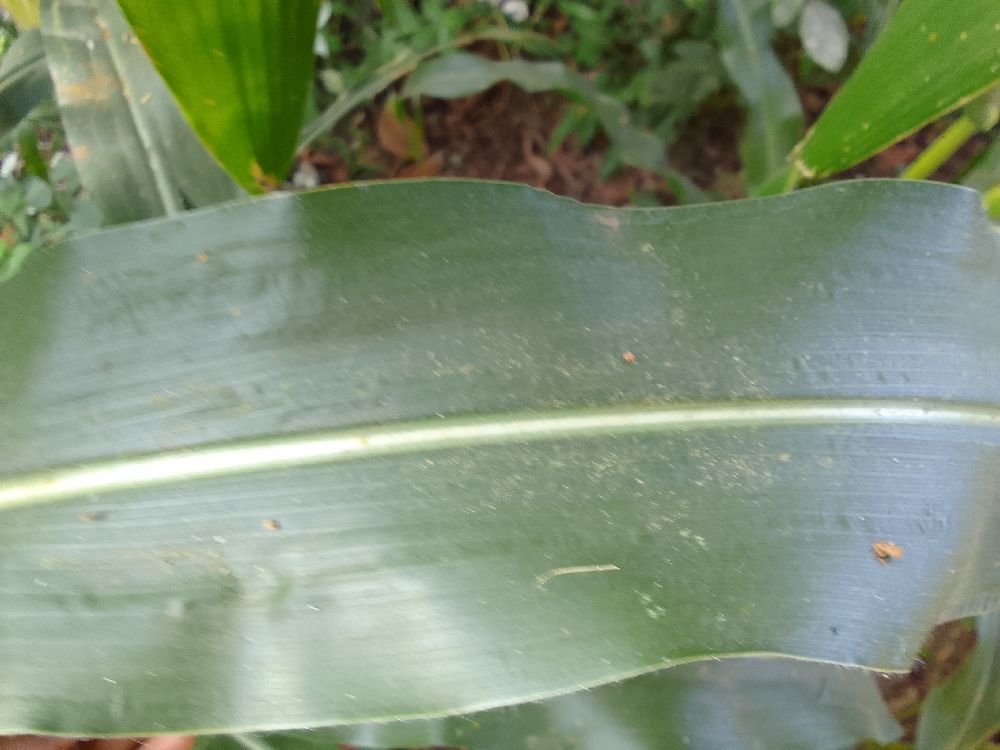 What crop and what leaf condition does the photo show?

maize, healthy
